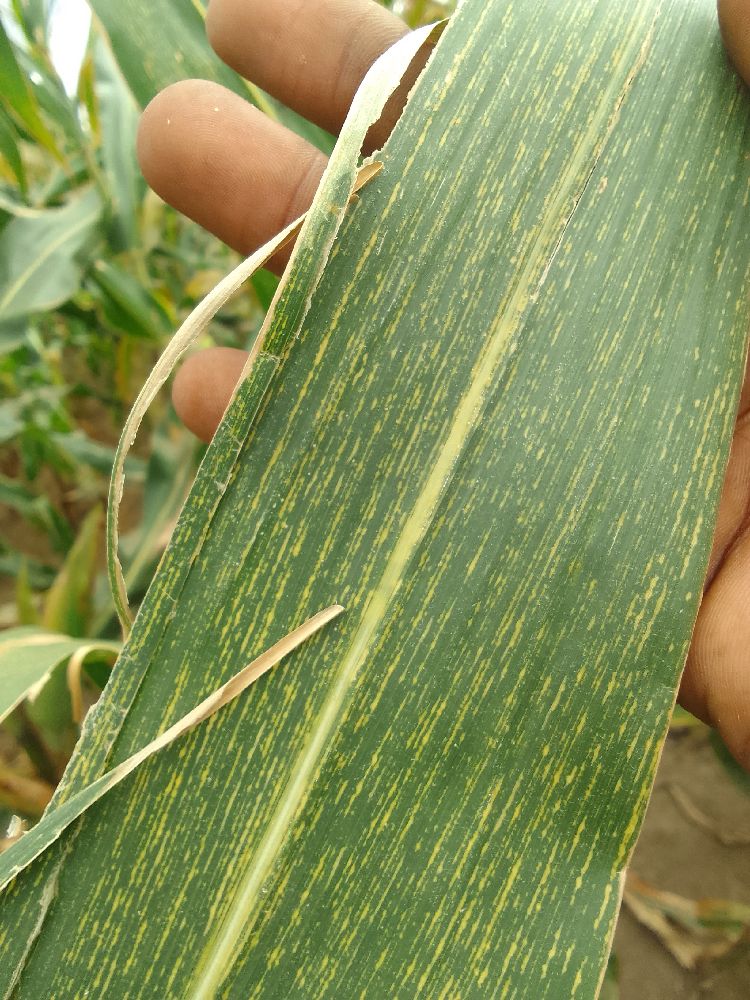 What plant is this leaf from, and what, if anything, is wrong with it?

maize, maize streak virus
